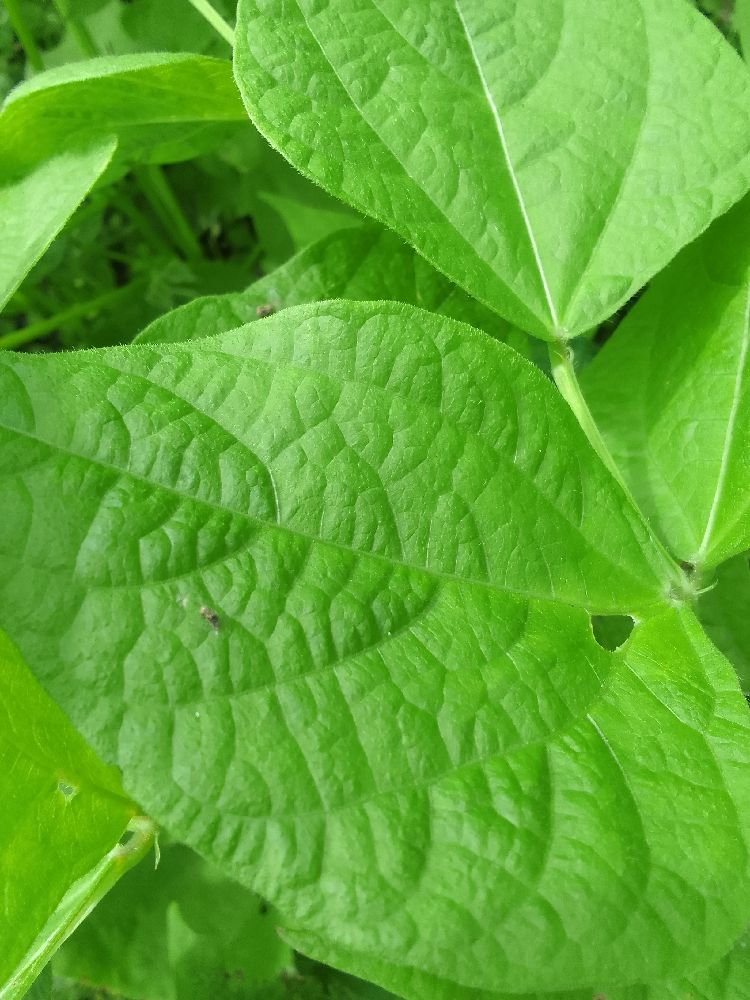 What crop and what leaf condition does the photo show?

common bean, healthy
